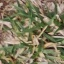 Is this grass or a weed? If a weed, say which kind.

grass
